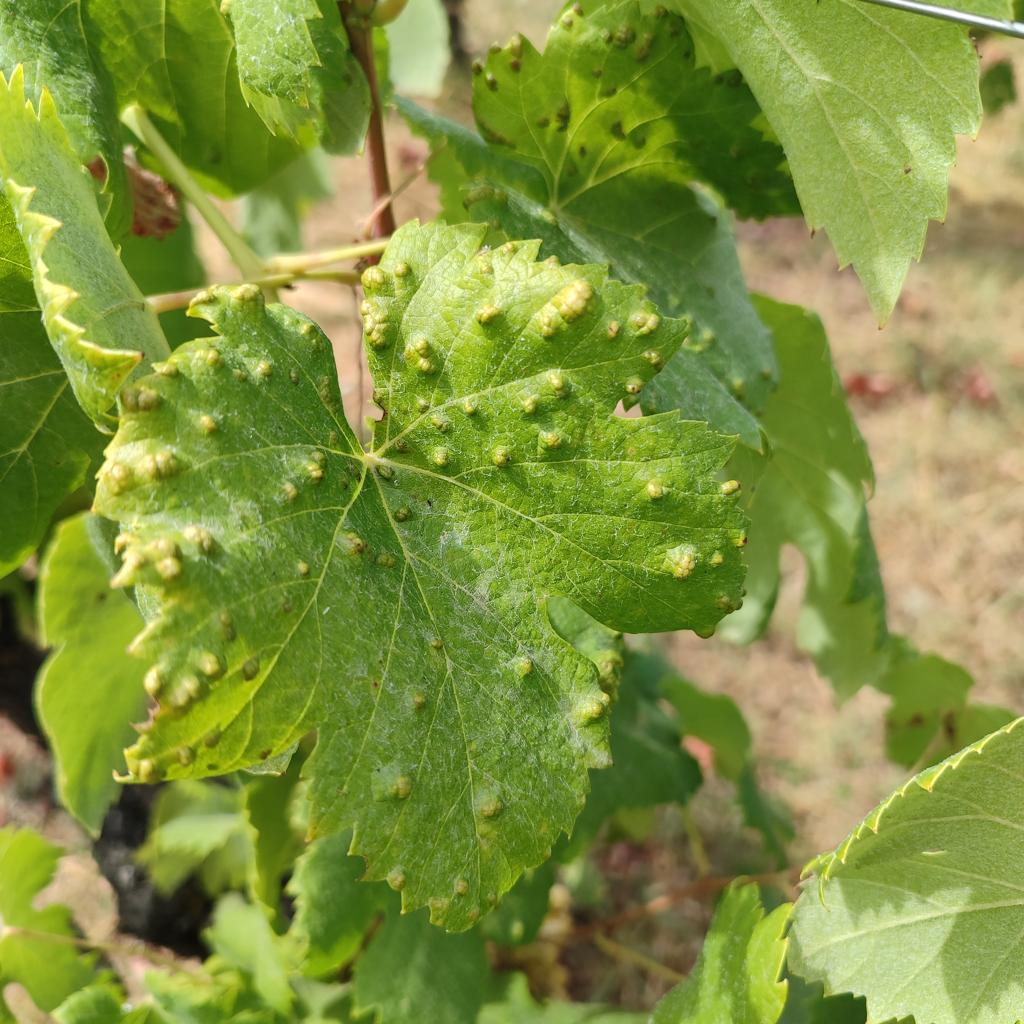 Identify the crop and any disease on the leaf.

grapevine, erineum mite
